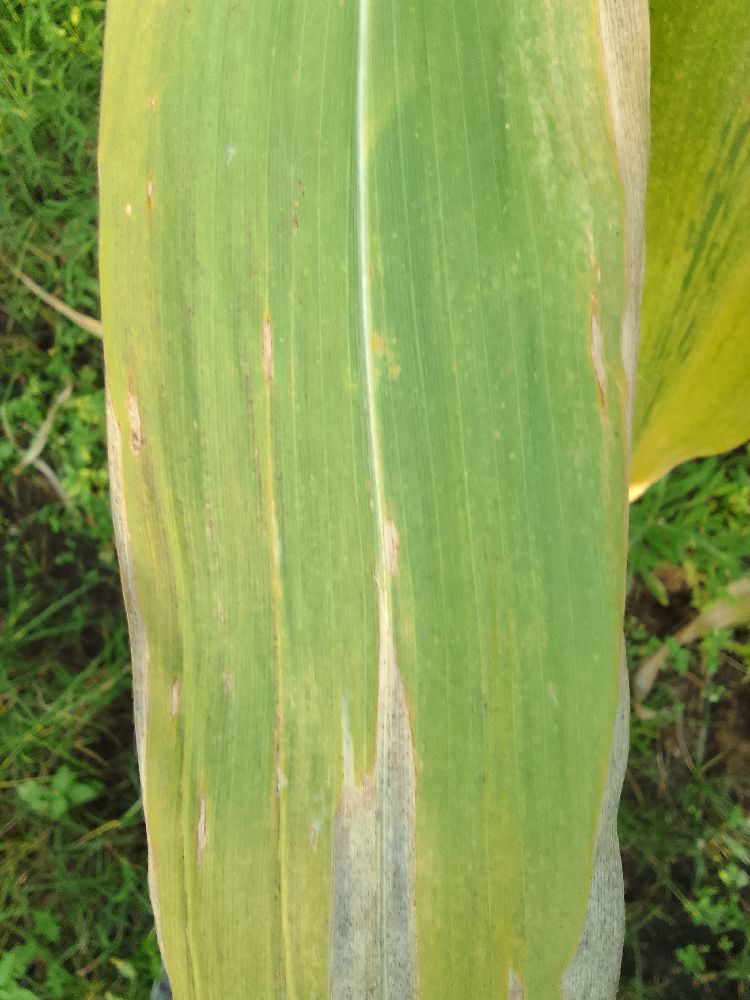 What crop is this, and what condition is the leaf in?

maize, maize lethal necrosis
